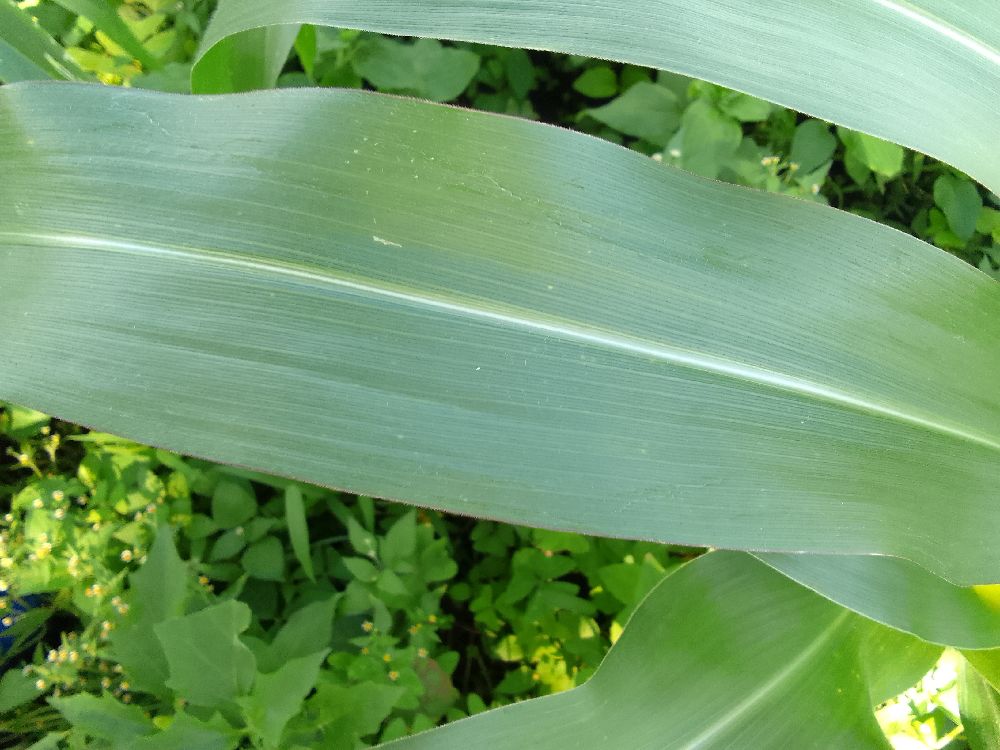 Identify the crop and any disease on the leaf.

maize, healthy
